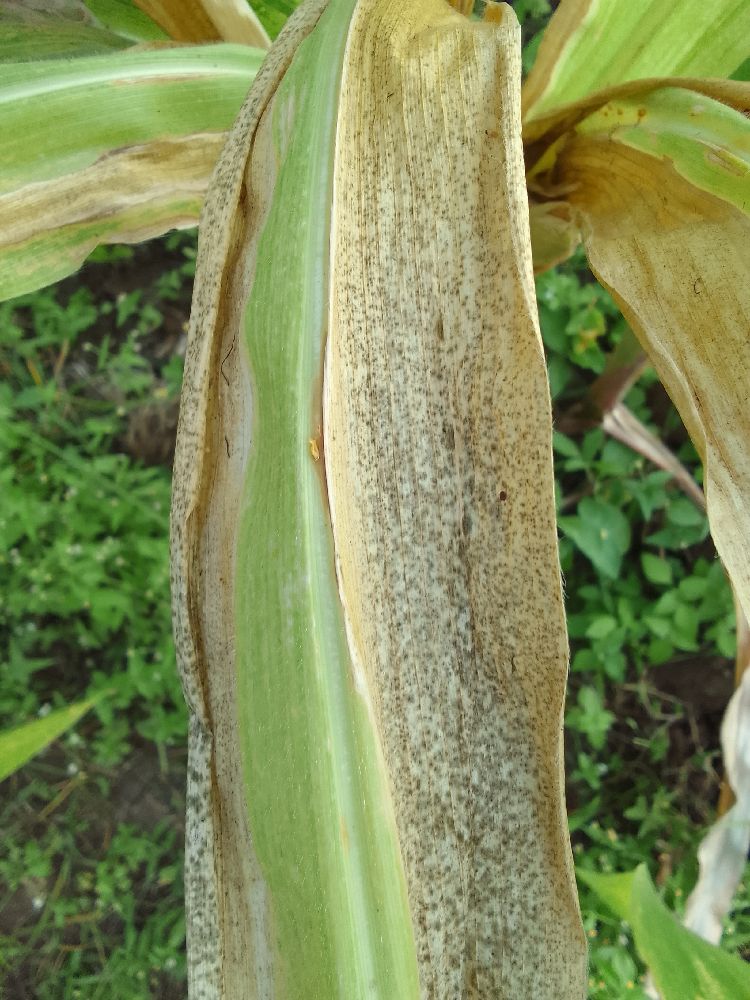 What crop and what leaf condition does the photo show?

maize, maize lethal necrosis
